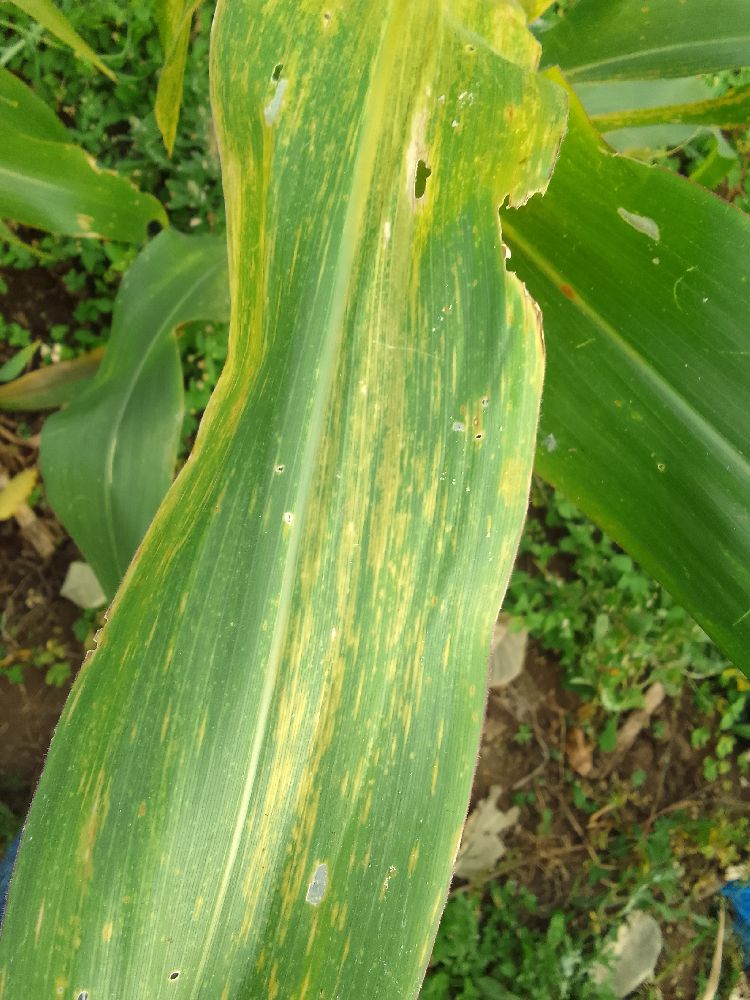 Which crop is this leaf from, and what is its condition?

maize, maize lethal necrosis
